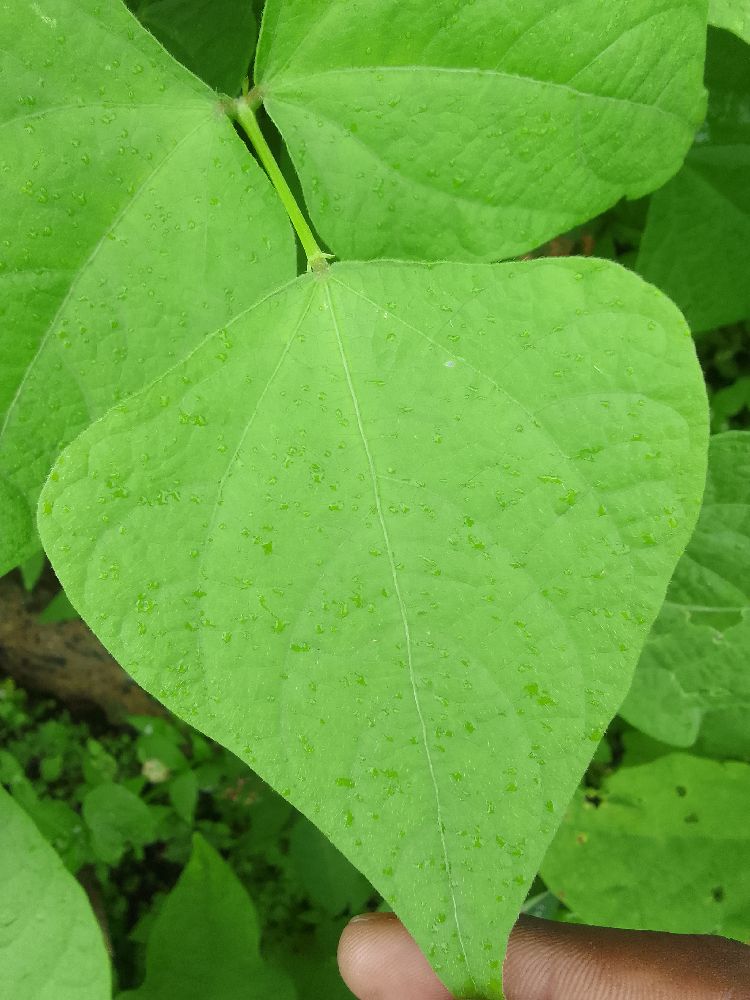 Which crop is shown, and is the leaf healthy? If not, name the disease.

common bean, healthy
